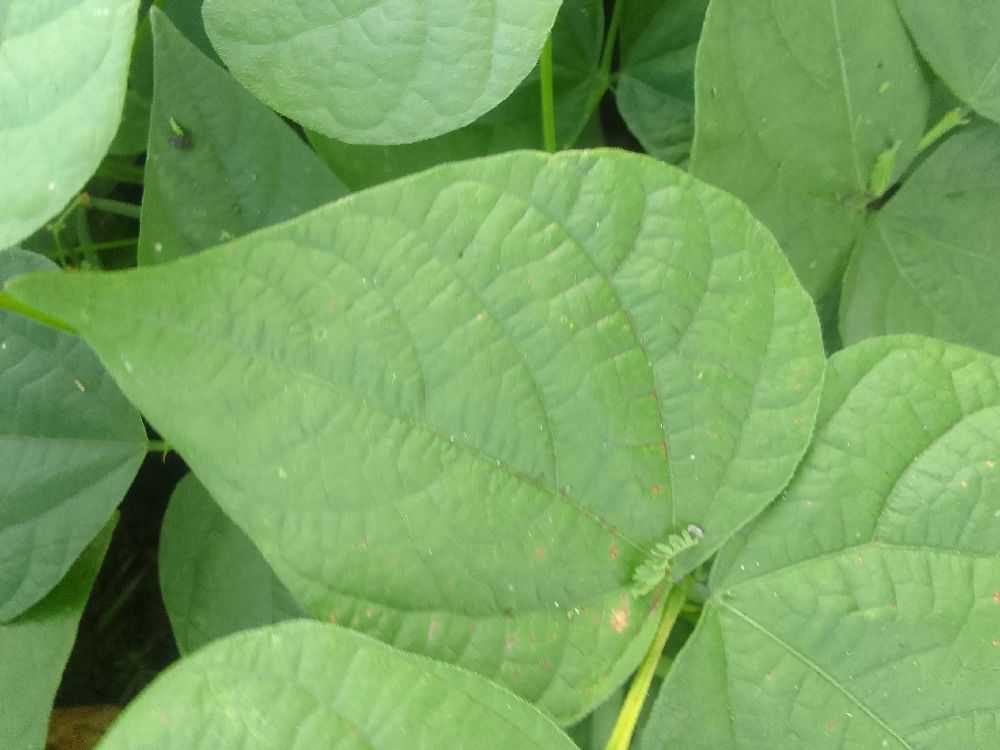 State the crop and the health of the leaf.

common bean, healthy
